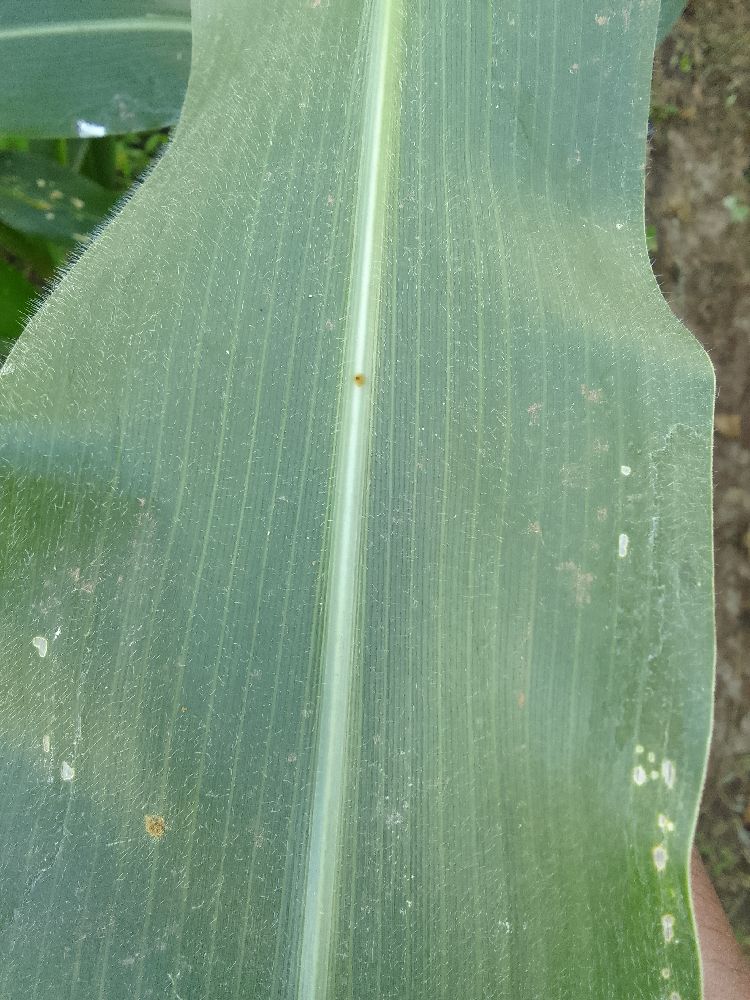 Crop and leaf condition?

maize, healthy
